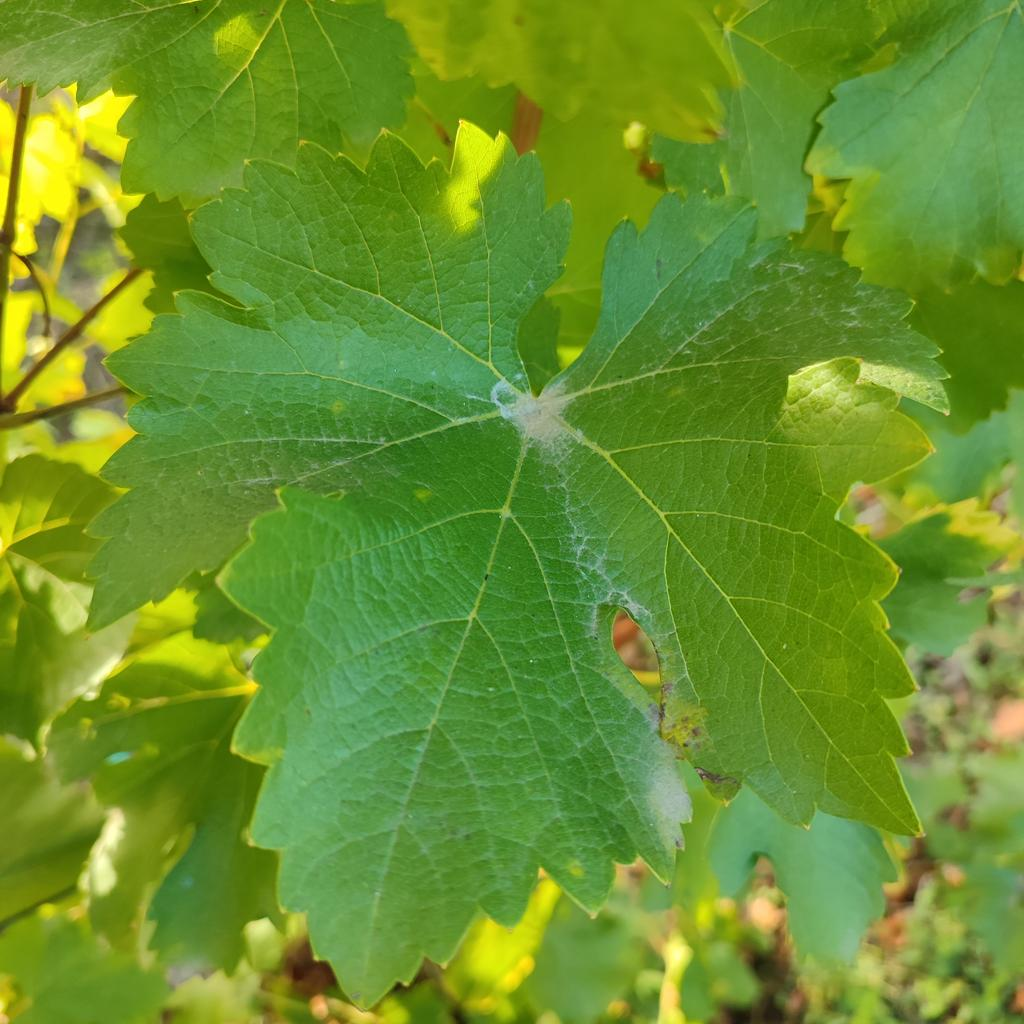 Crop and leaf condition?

grapevine, powdery mildew
